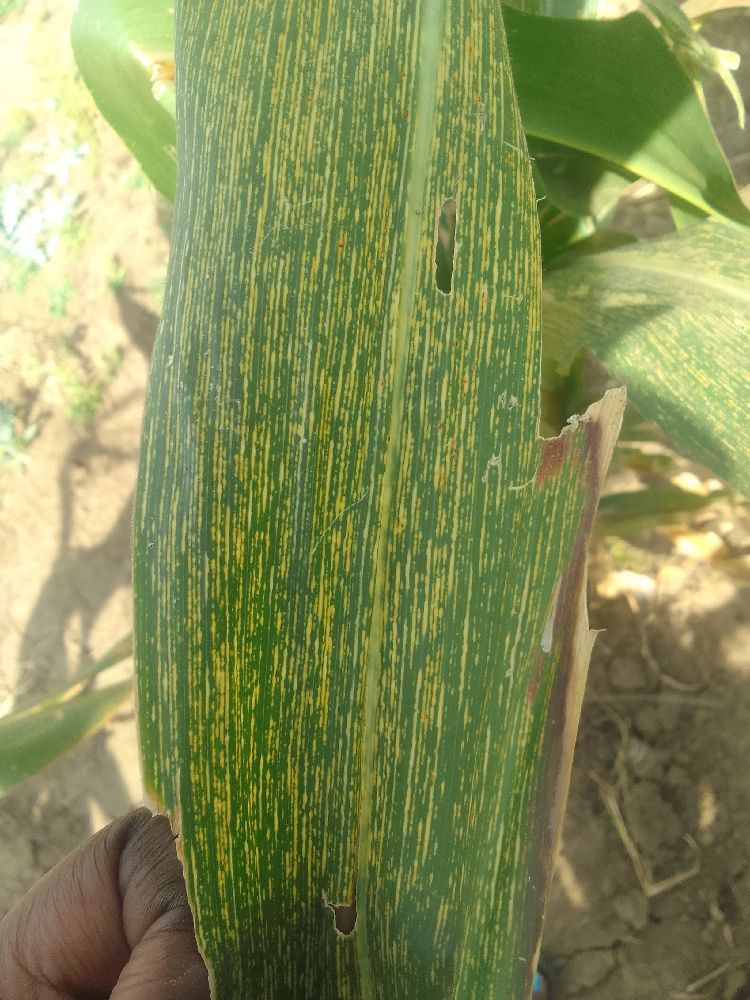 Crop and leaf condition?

maize, maize streak virus
